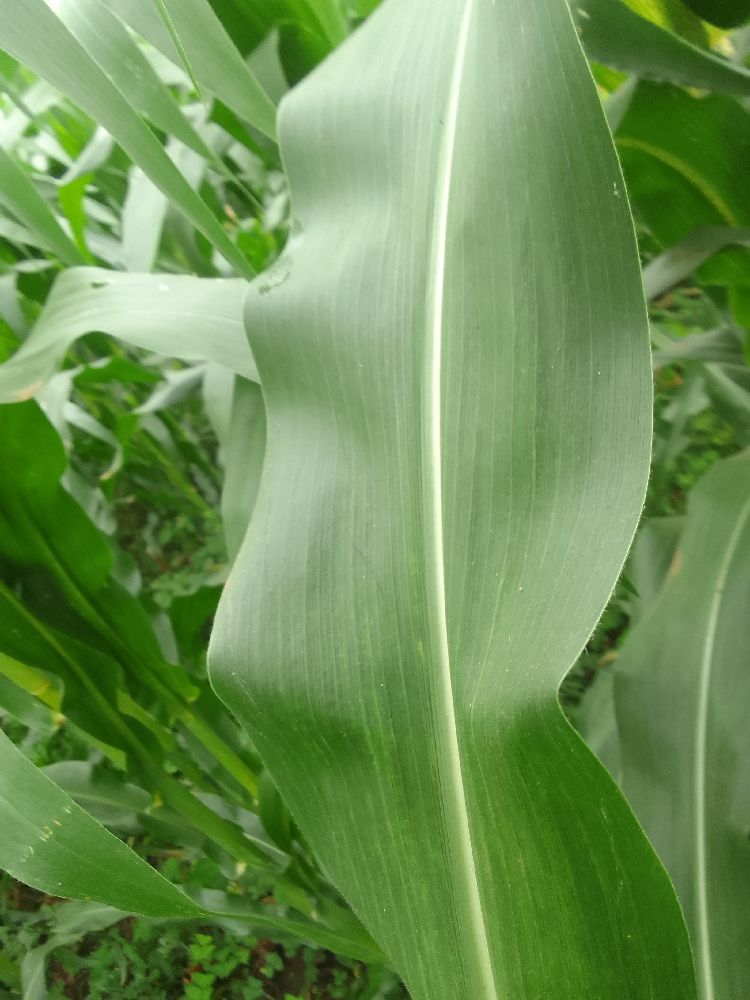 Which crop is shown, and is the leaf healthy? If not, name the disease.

maize, healthy
